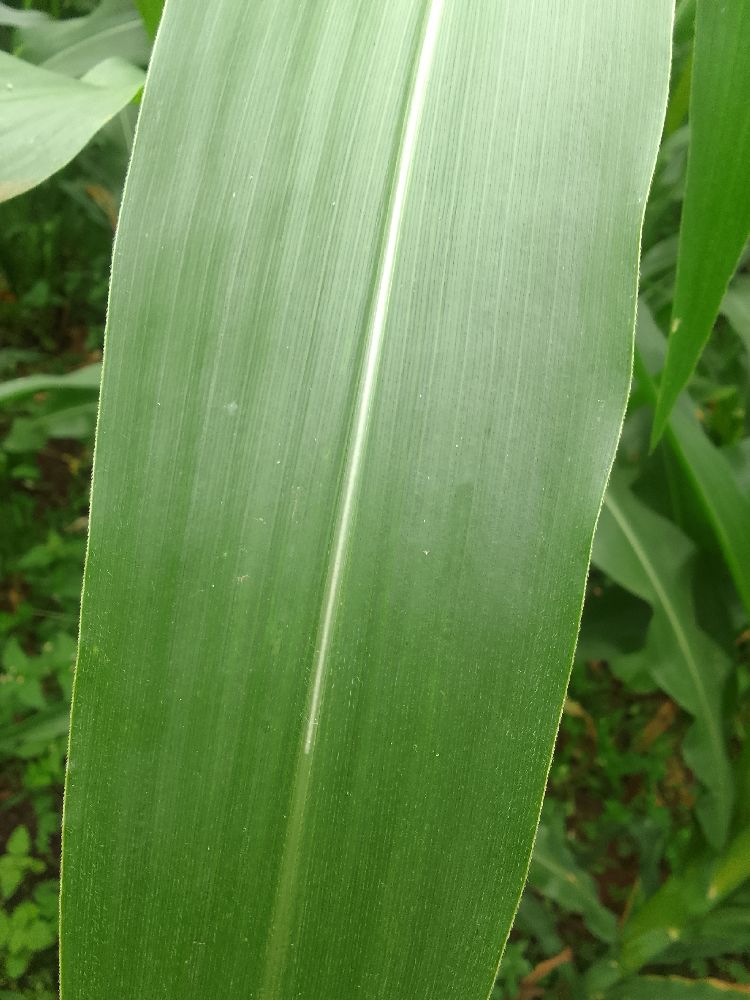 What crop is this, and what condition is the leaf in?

maize, healthy
